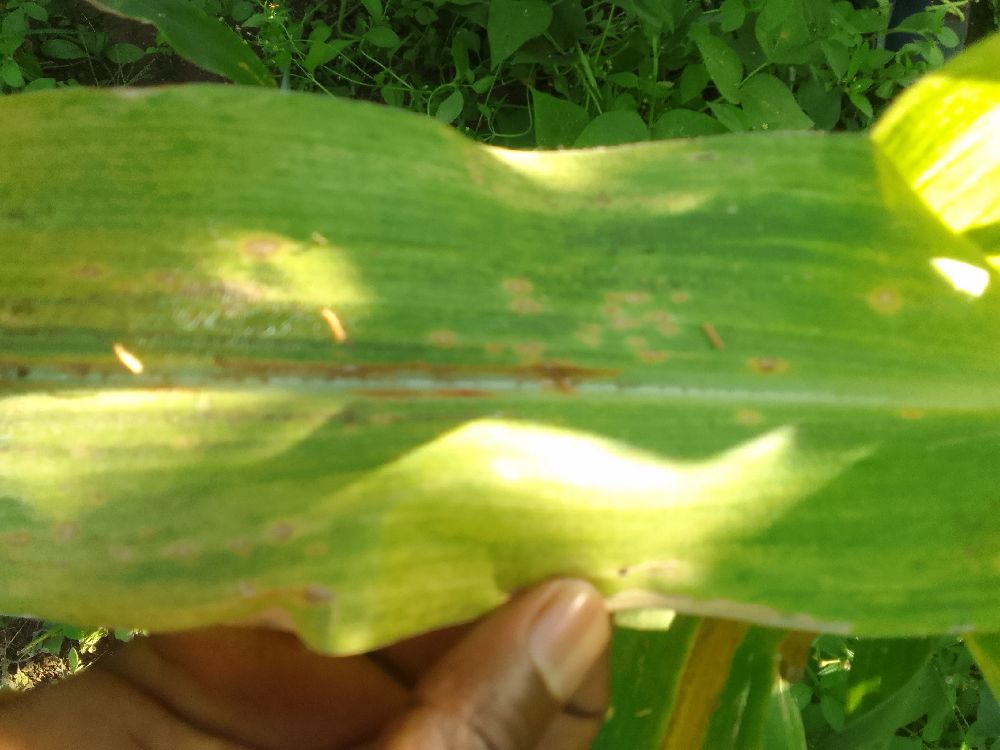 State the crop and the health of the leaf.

maize, maize lethal necrosis
